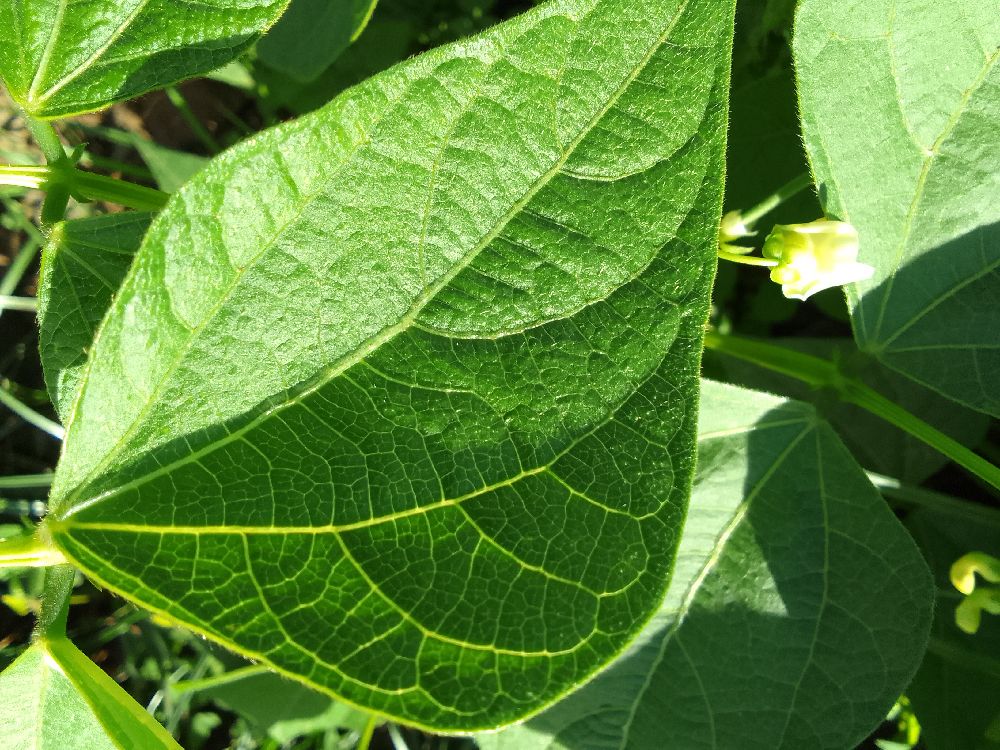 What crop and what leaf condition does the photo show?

common bean, healthy
